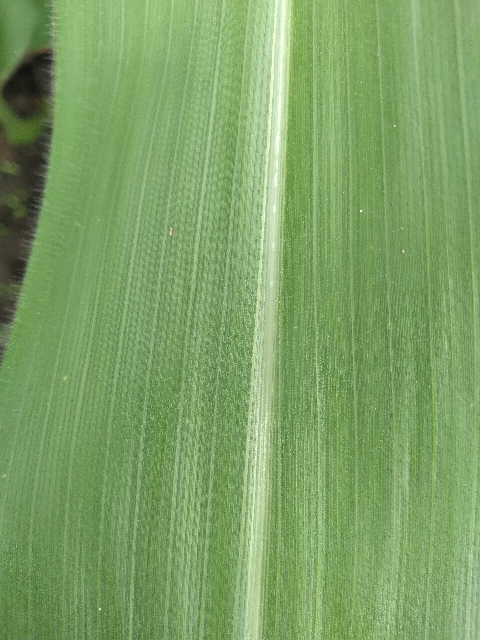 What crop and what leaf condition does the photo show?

maize, healthy
